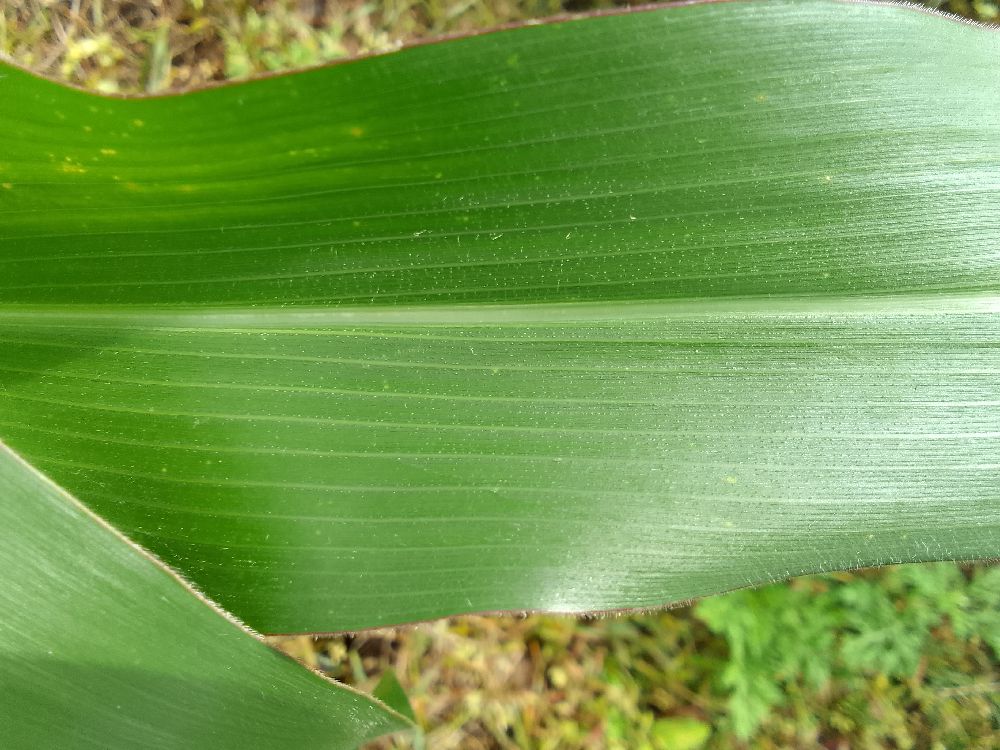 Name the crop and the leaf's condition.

maize, healthy
